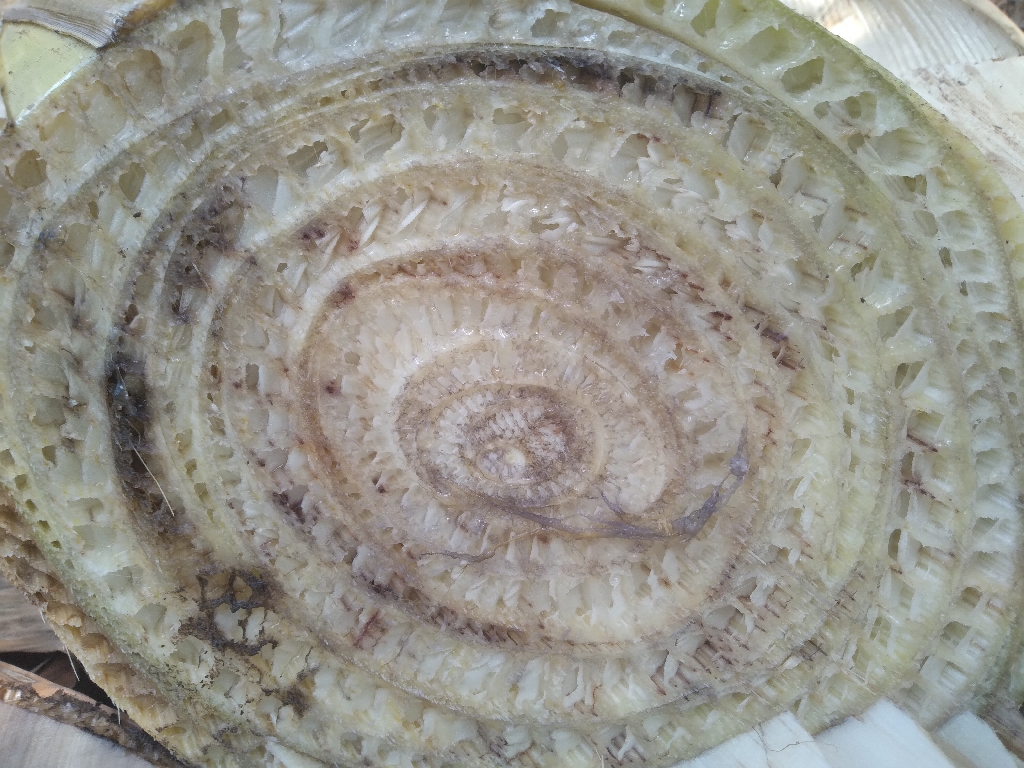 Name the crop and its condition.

banana, fusarium wilt race 1
